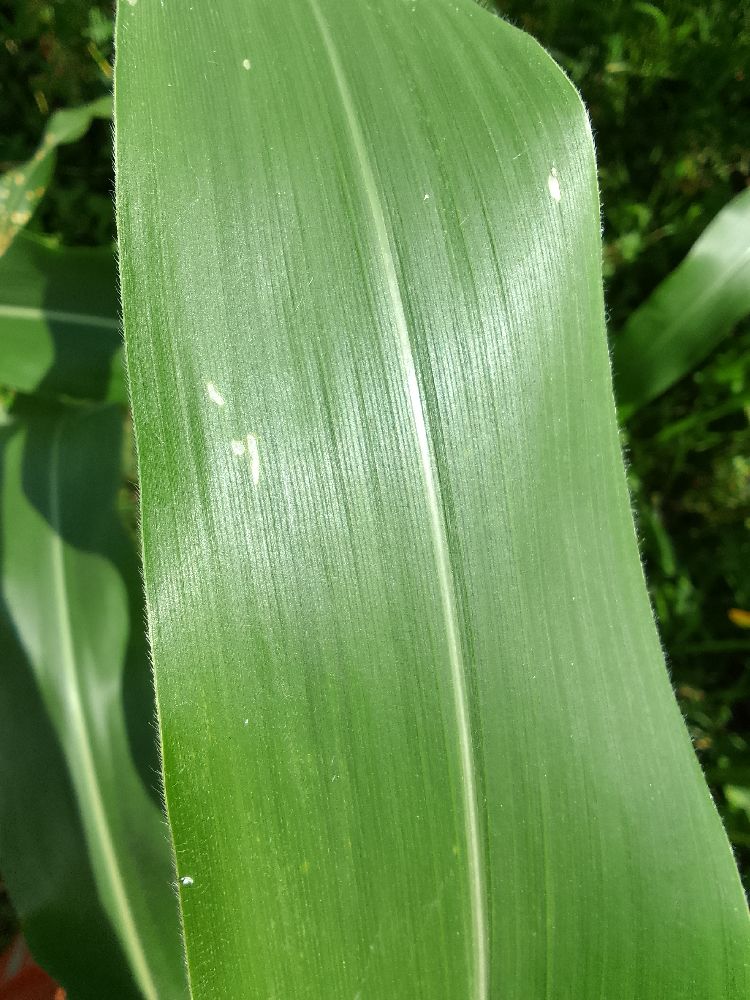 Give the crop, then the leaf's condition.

maize, healthy
